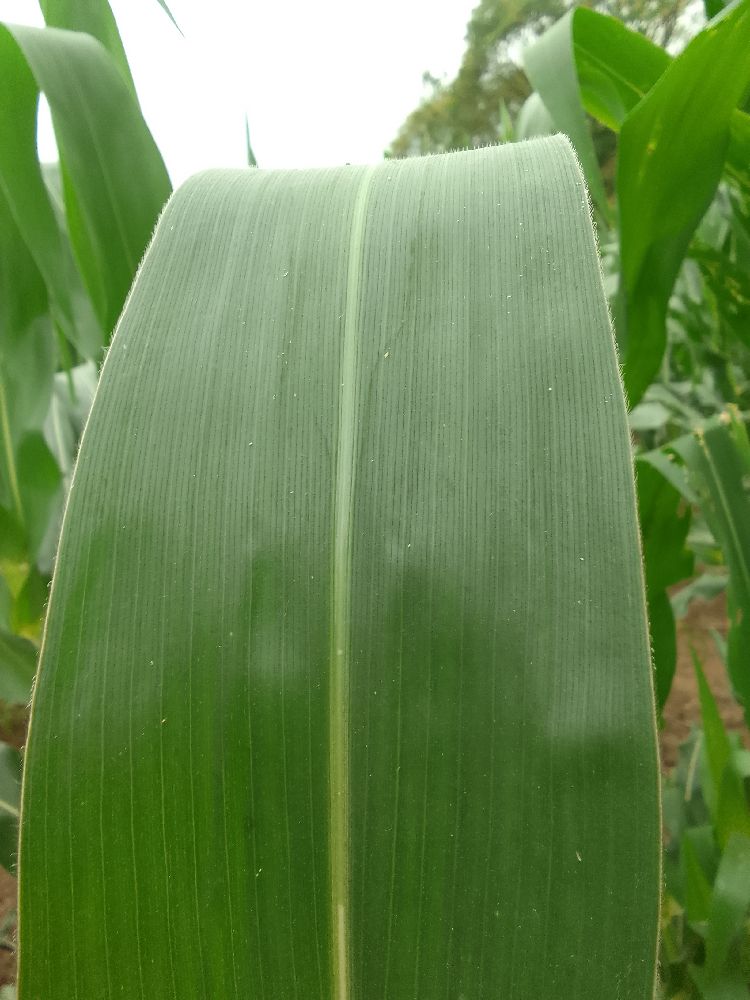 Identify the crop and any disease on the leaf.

maize, healthy
